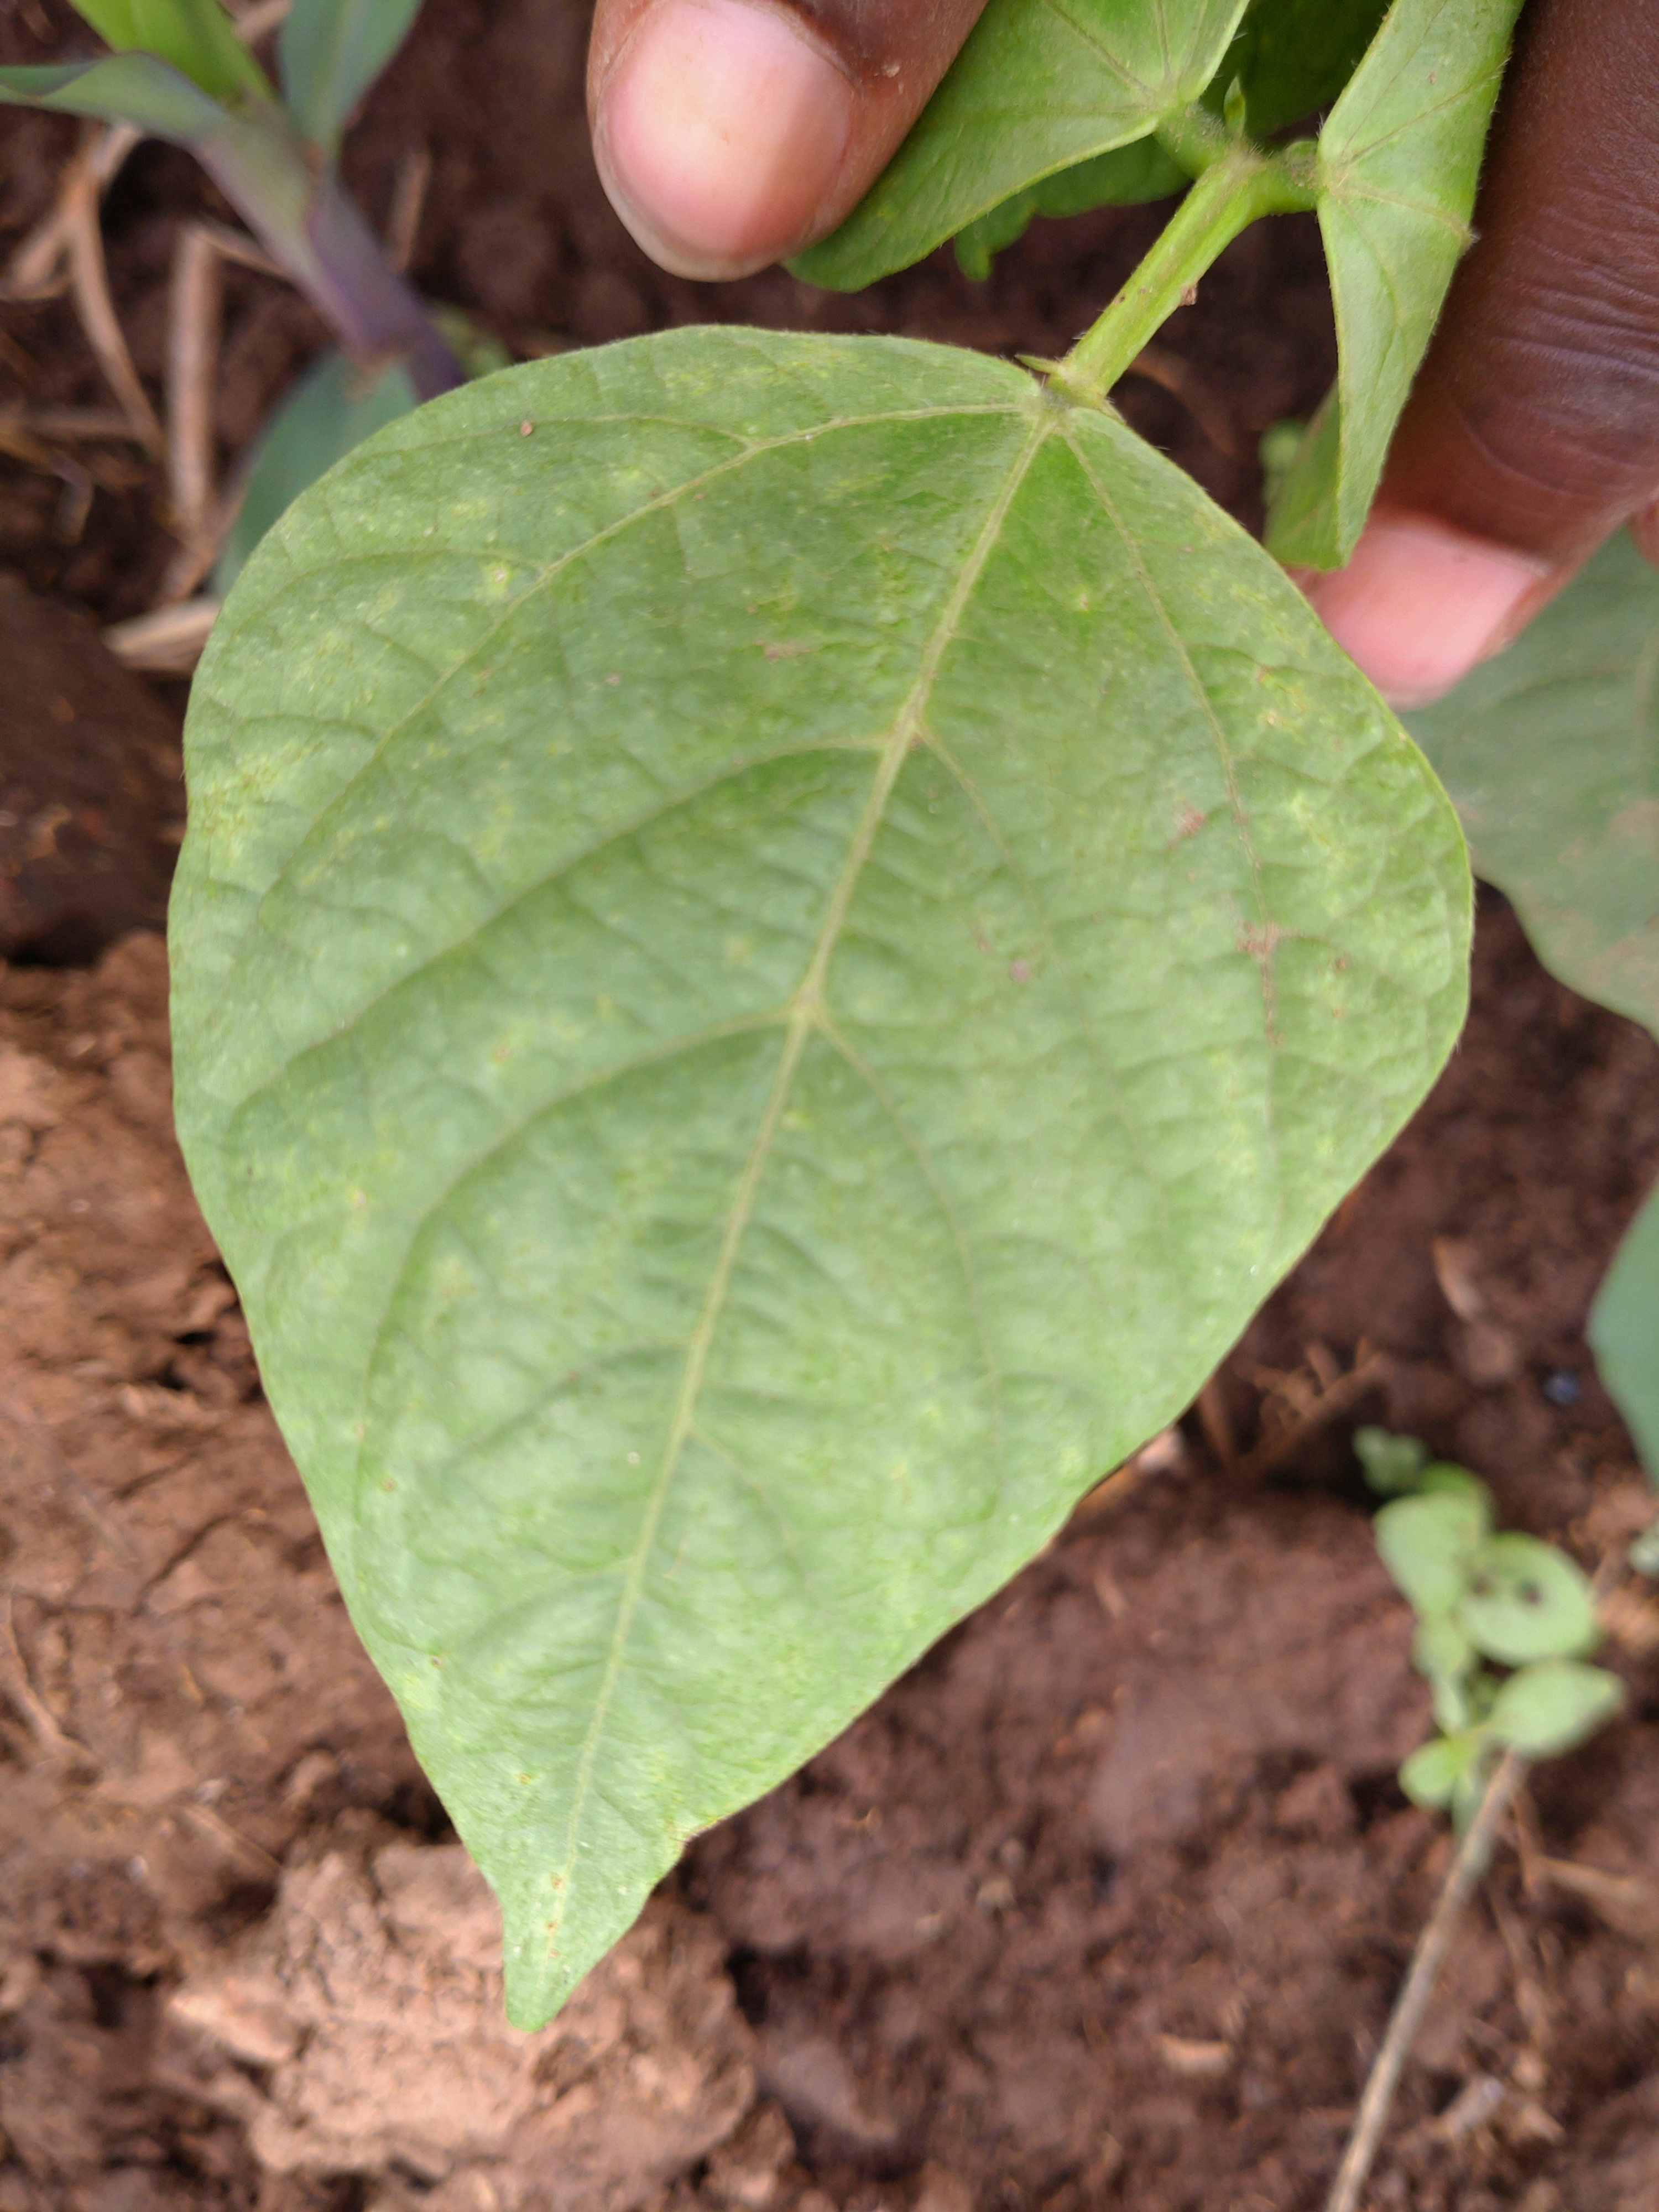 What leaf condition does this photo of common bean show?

healthy
